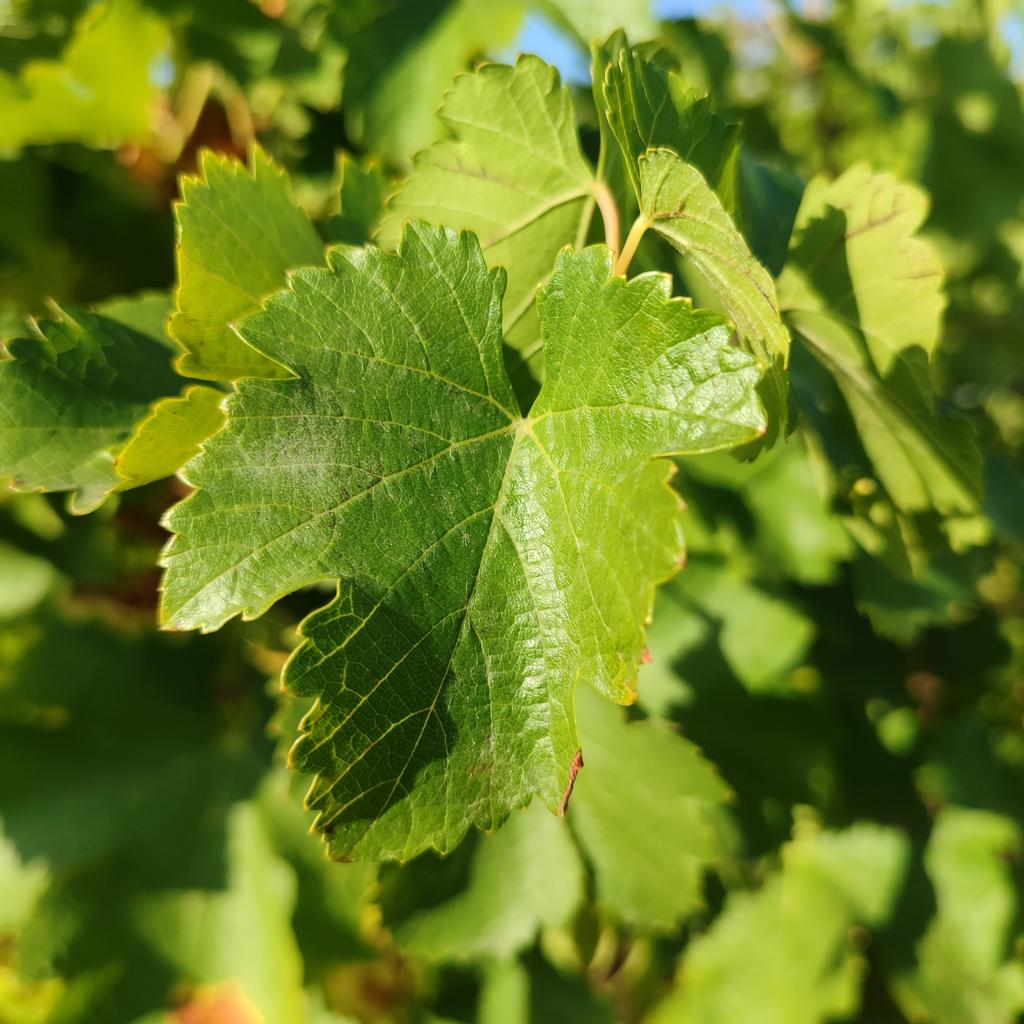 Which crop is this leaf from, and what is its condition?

grapevine, powdery mildew
